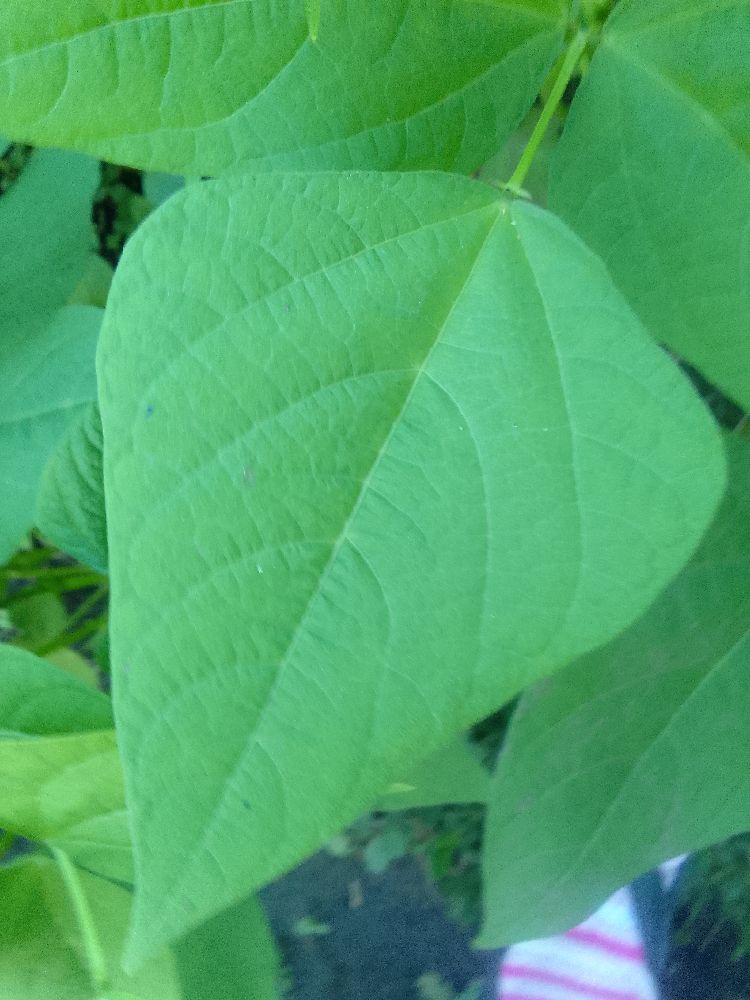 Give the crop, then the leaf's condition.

common bean, healthy
